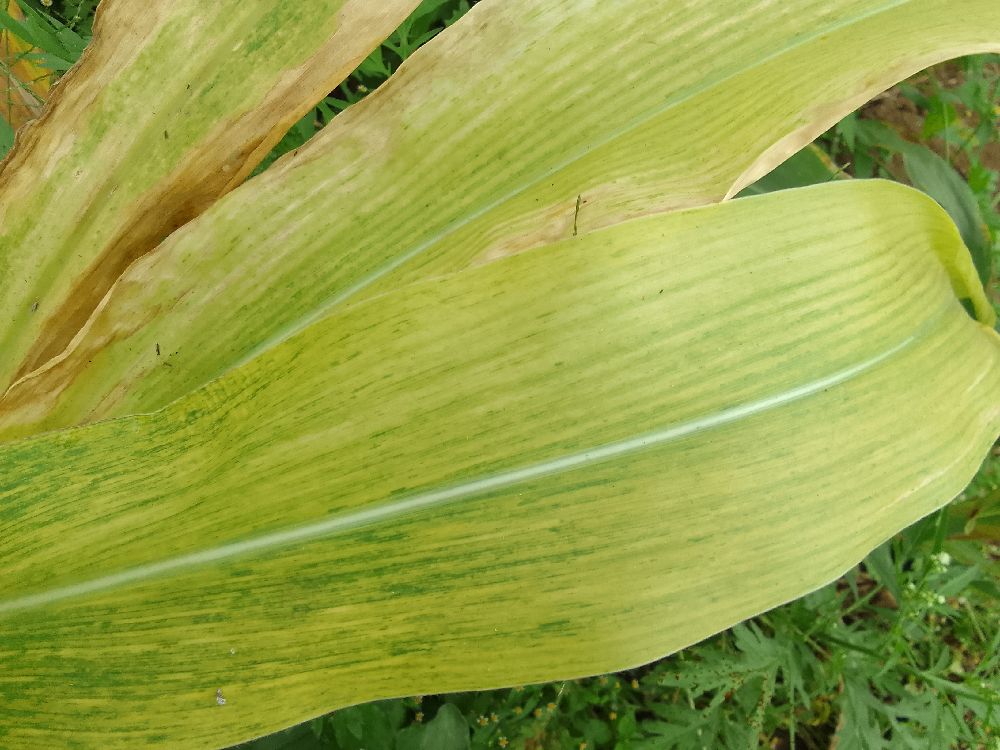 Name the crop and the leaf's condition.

maize, maize lethal necrosis
